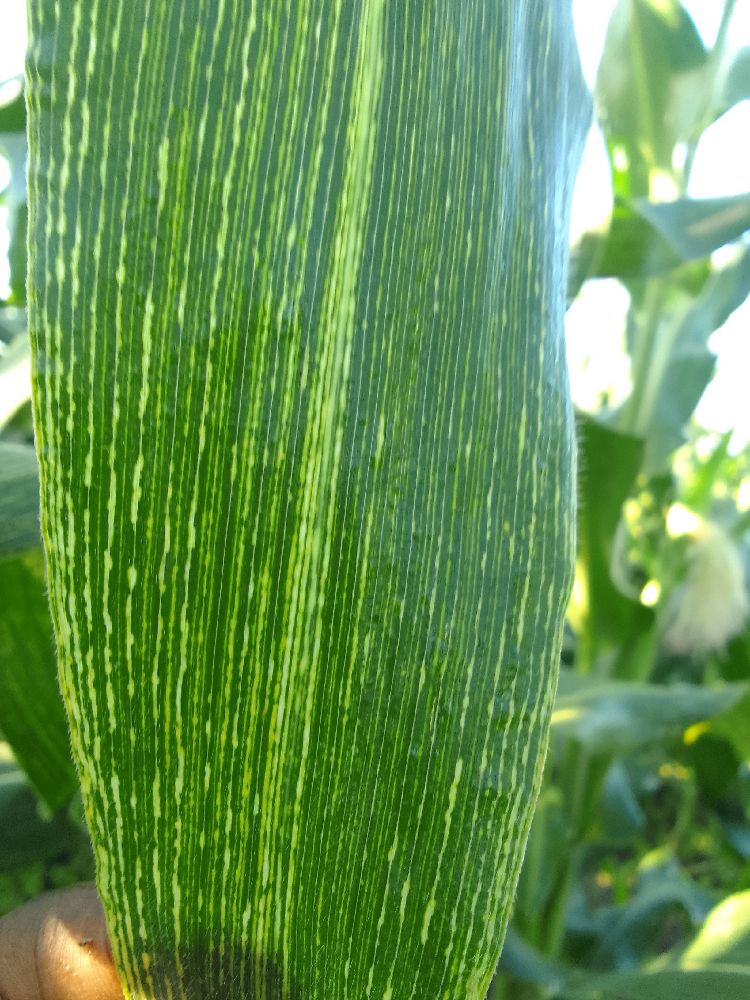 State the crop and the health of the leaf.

maize, maize streak virus
